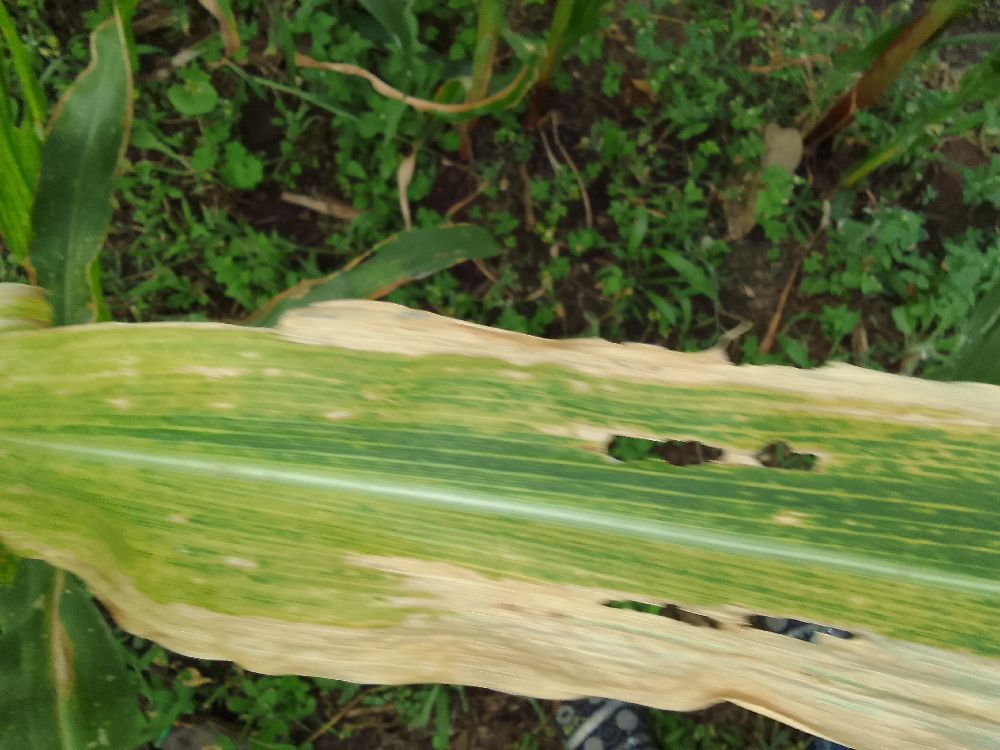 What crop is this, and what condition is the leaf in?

maize, maize lethal necrosis
